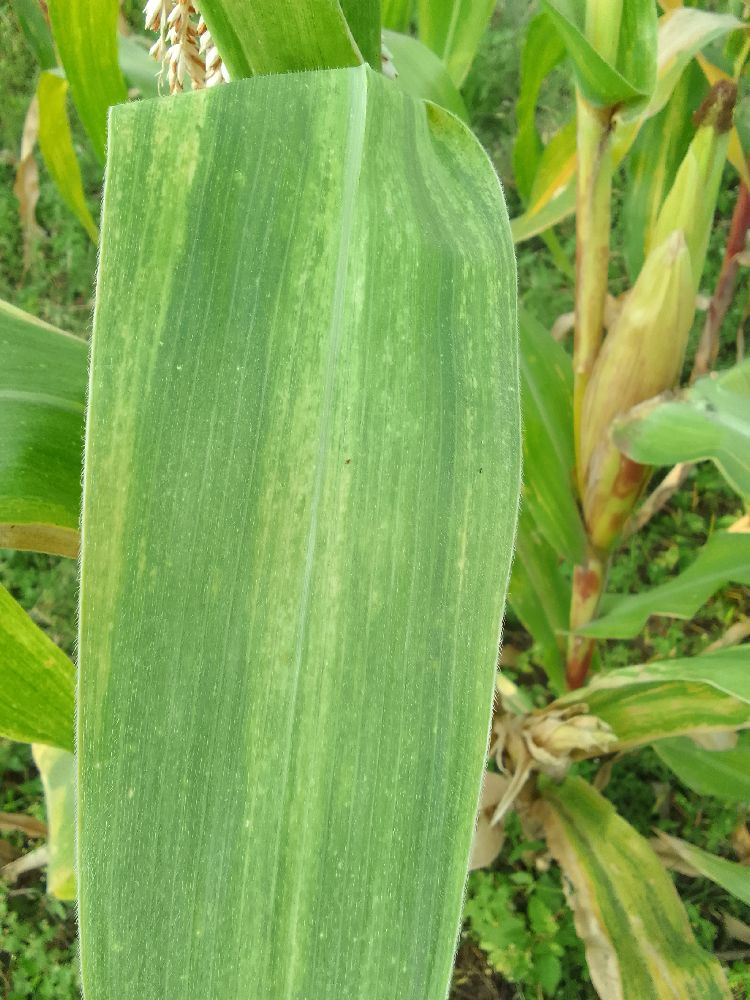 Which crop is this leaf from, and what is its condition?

maize, maize lethal necrosis
